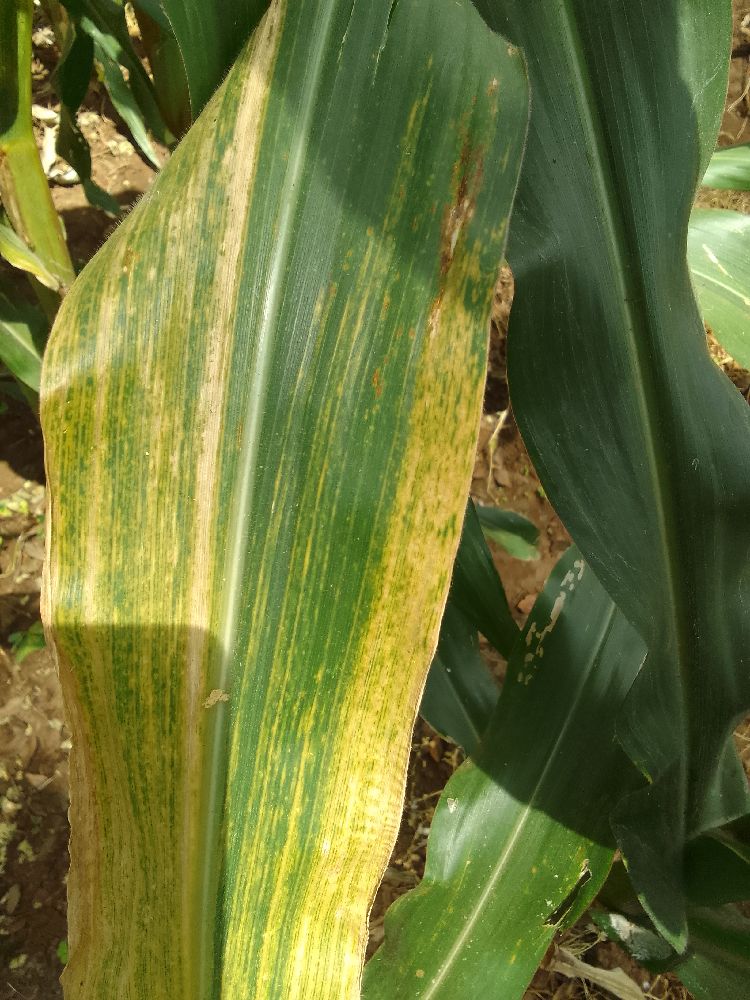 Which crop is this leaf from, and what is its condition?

maize, maize lethal necrosis
